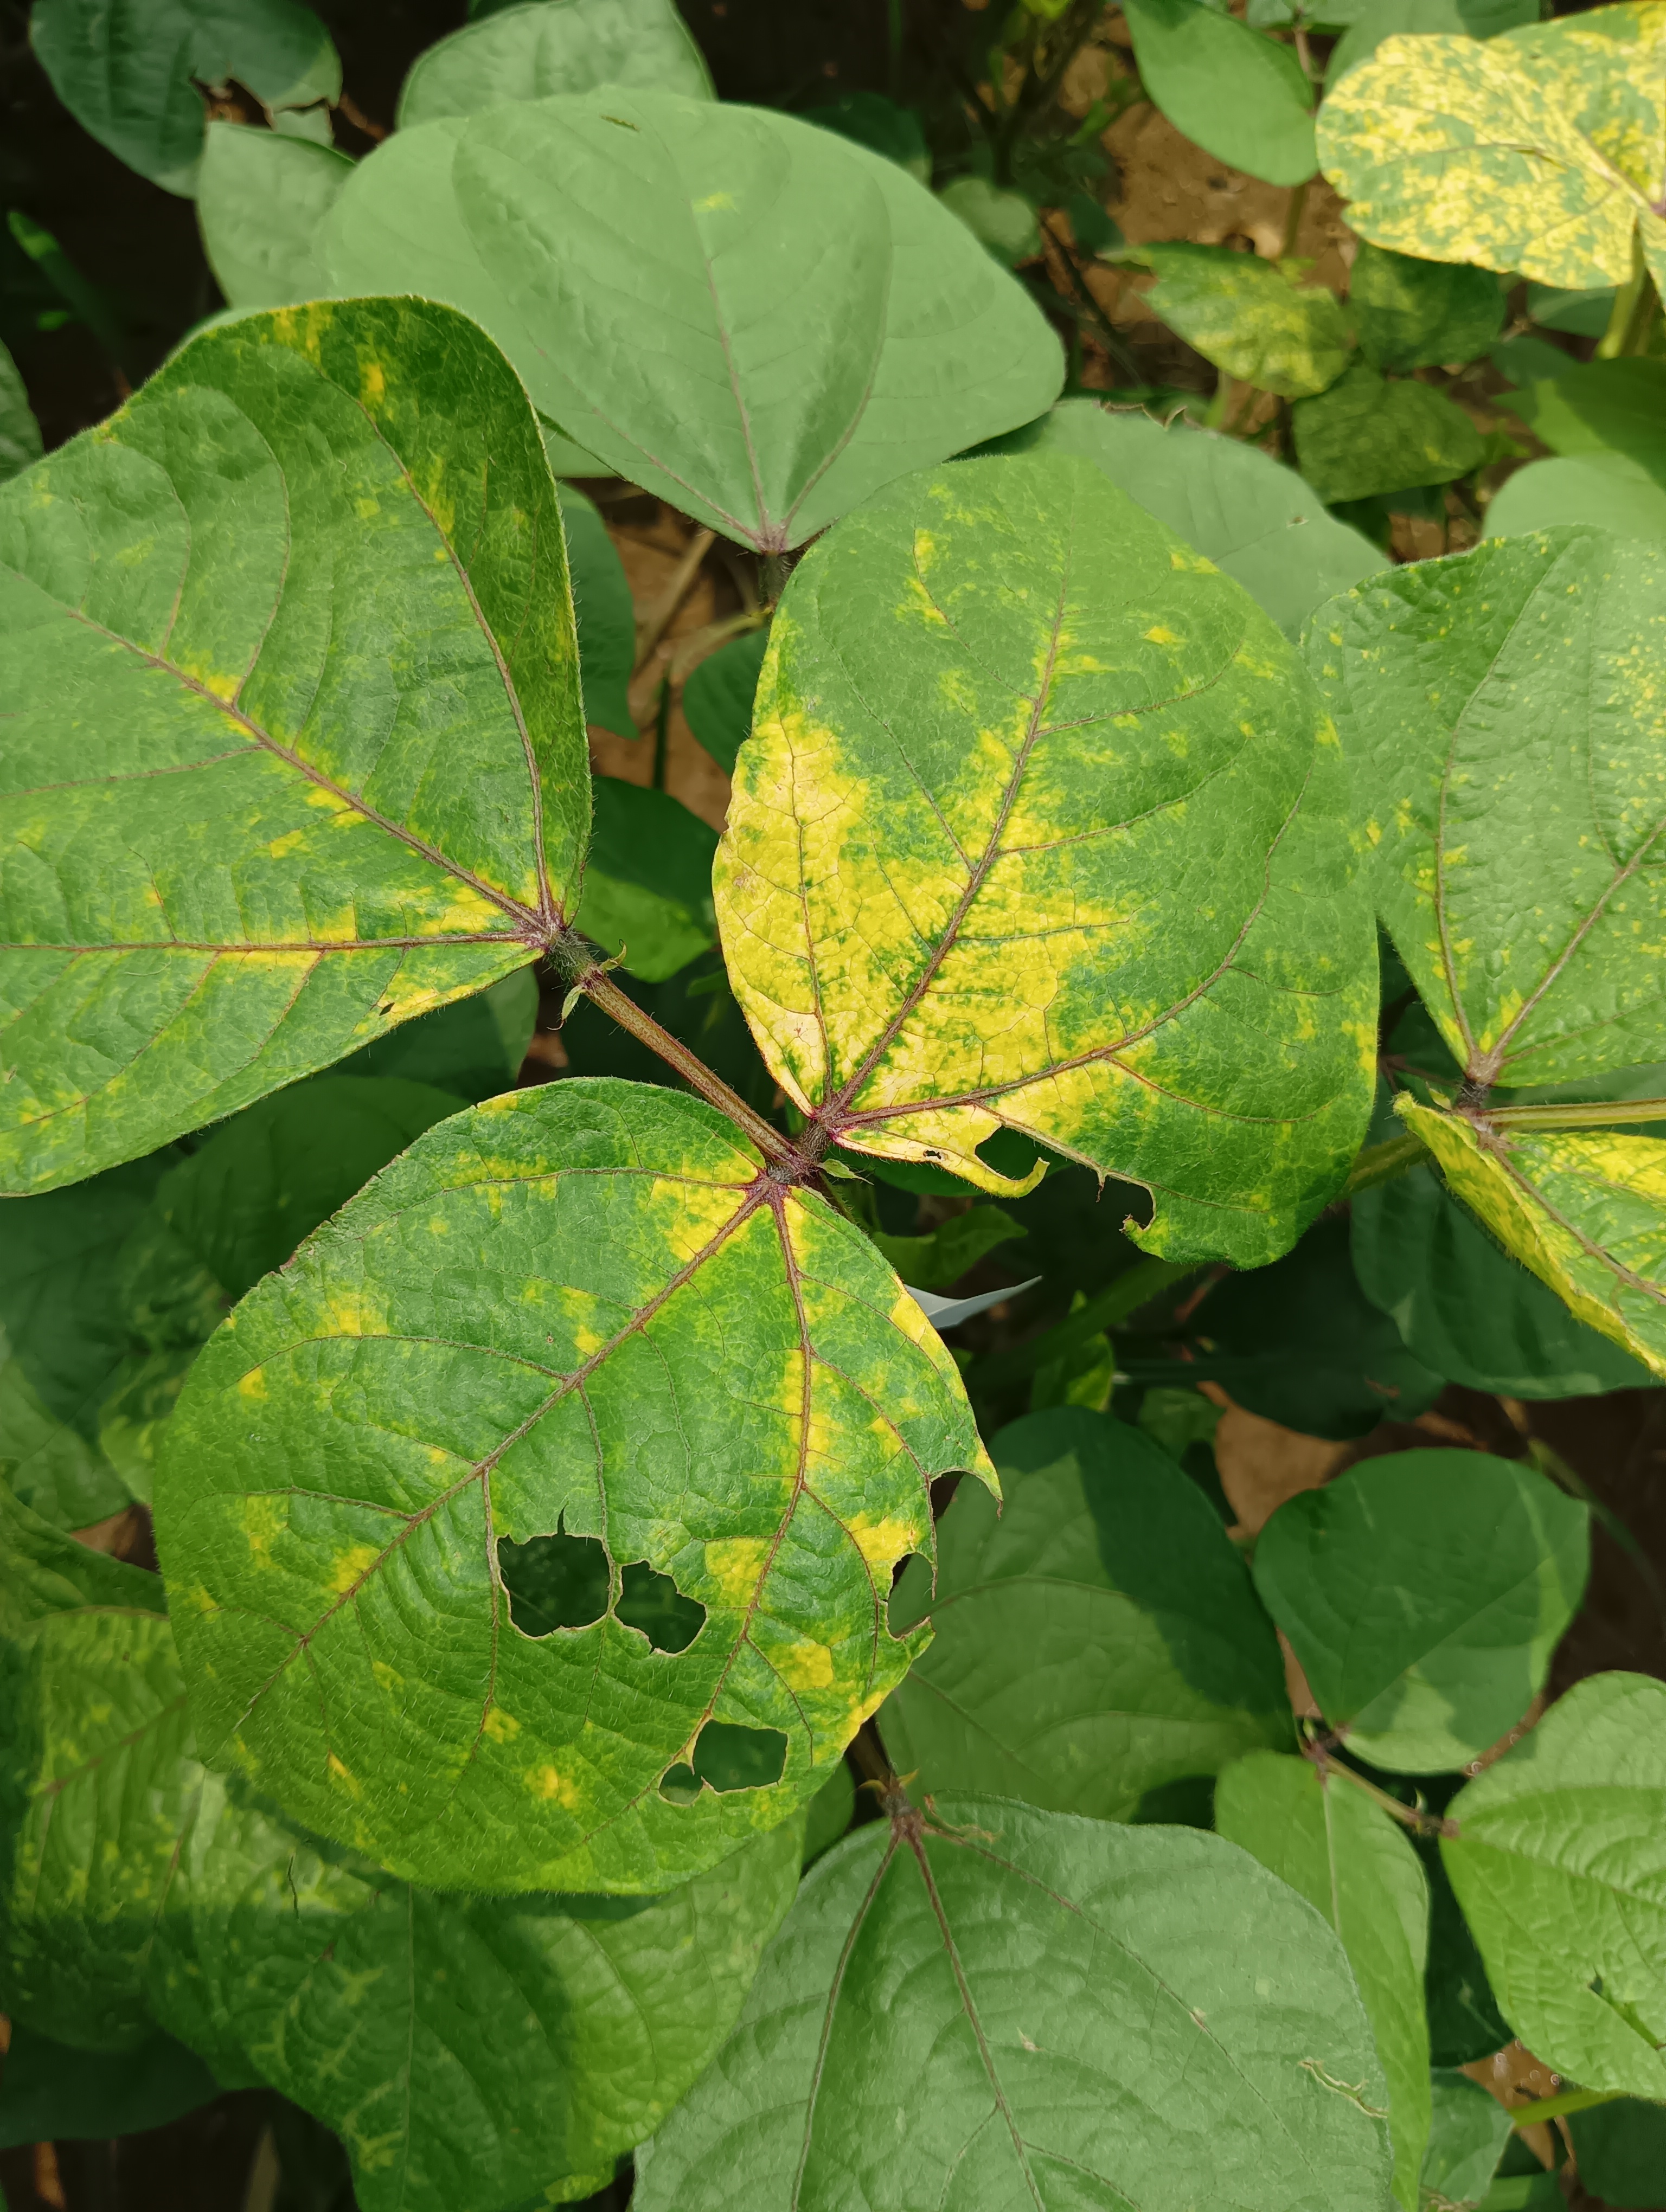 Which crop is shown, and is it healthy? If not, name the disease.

mungbean, yellow mosaic
